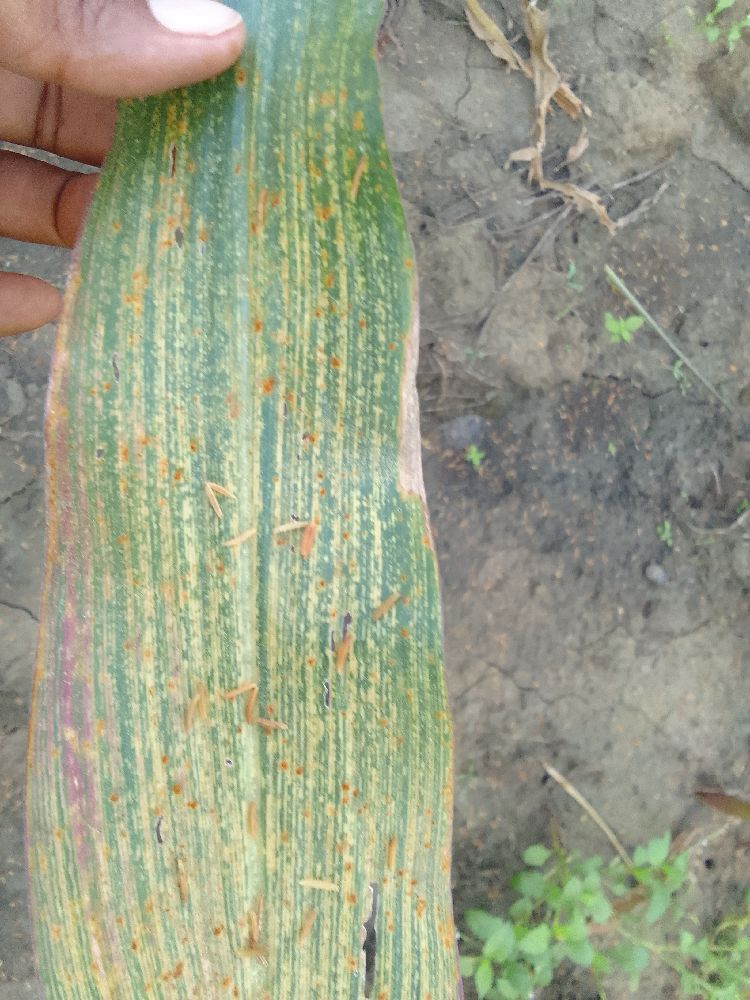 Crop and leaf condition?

maize, maize streak virus
